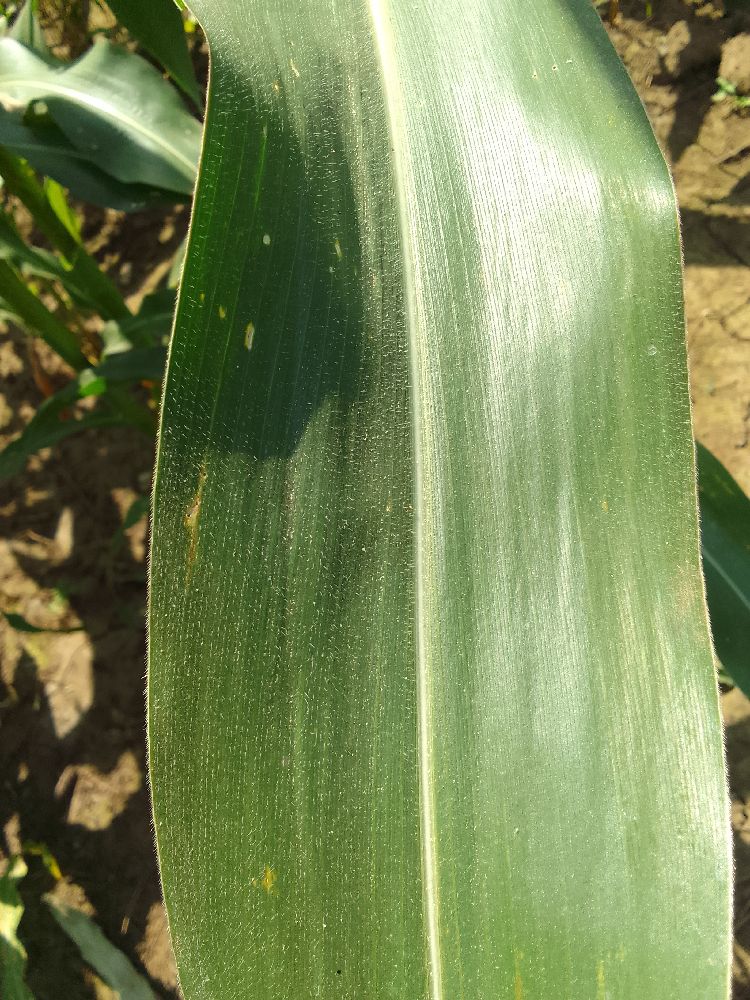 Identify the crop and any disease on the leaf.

maize, healthy
